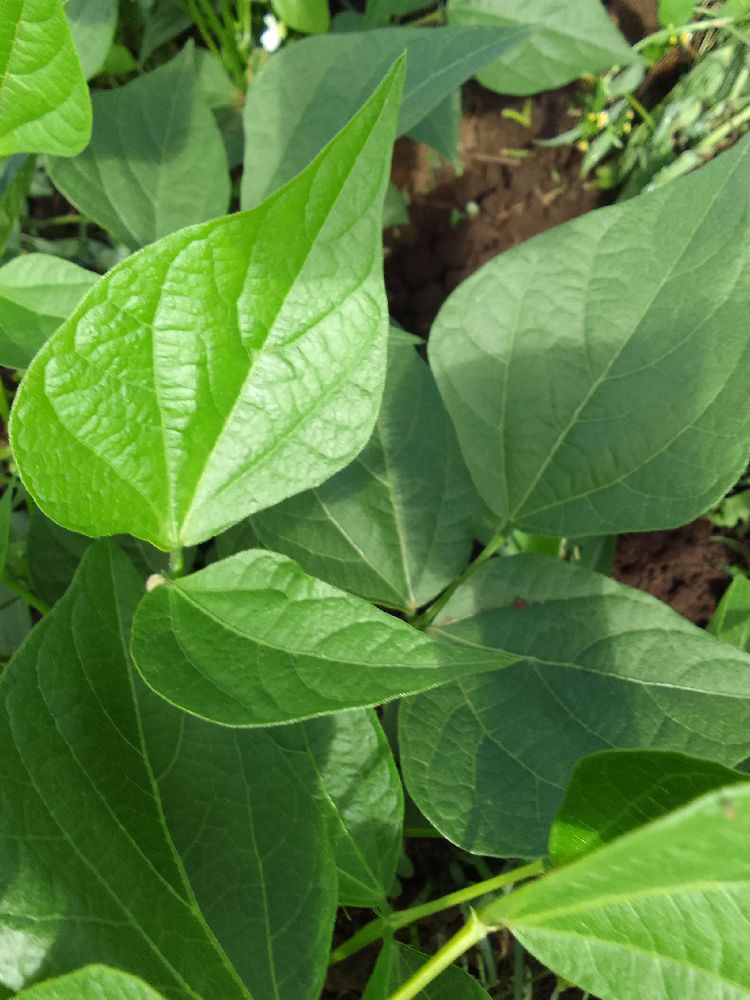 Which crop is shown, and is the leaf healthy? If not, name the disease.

common bean, healthy
